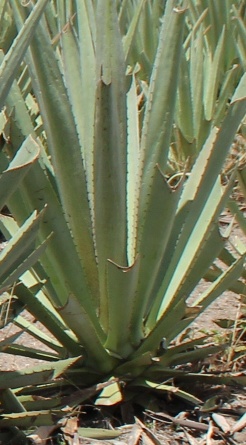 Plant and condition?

agave, yellow
